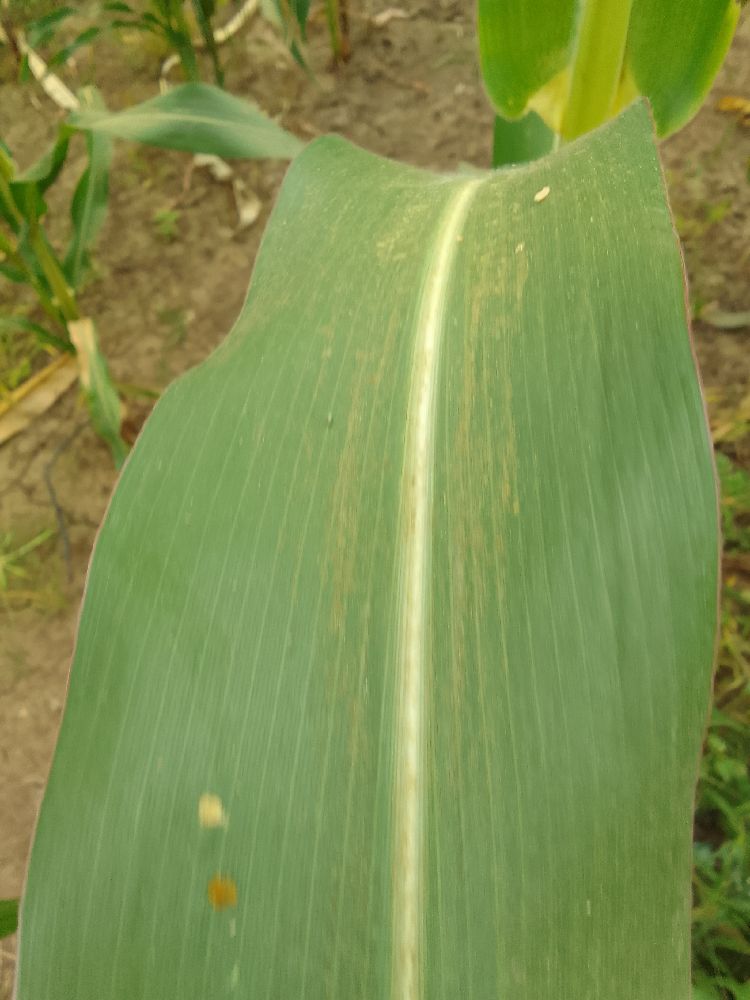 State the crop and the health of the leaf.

maize, healthy
